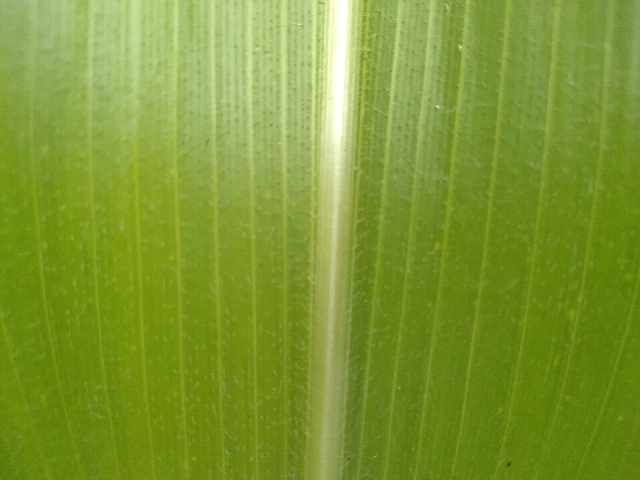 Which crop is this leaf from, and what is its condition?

maize, healthy
